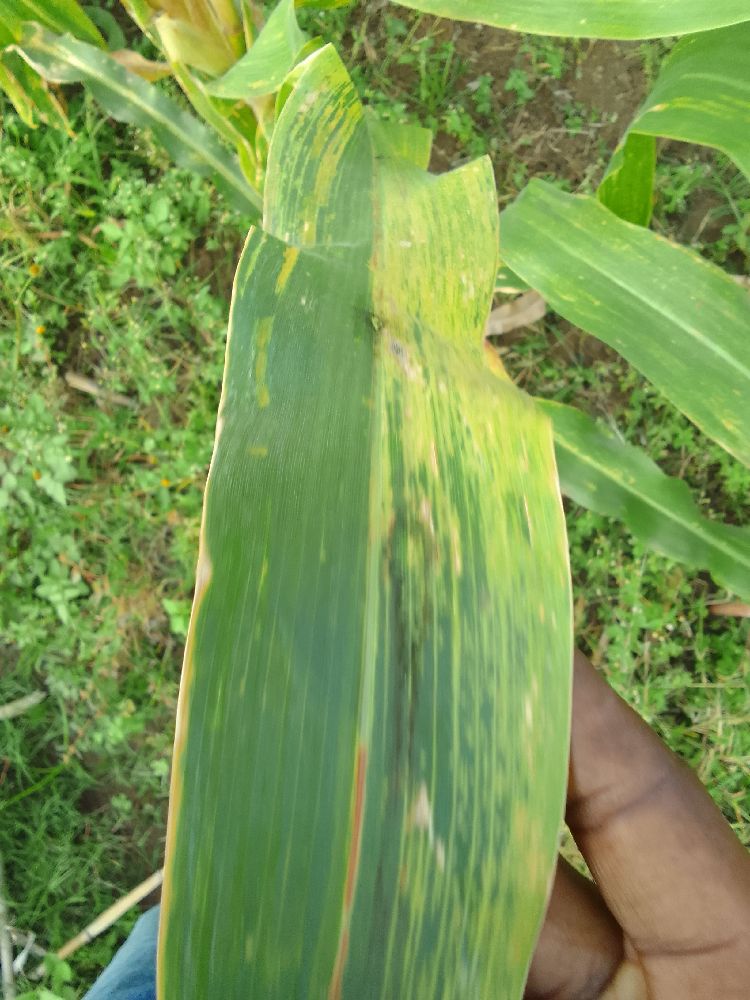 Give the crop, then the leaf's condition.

maize, maize lethal necrosis
